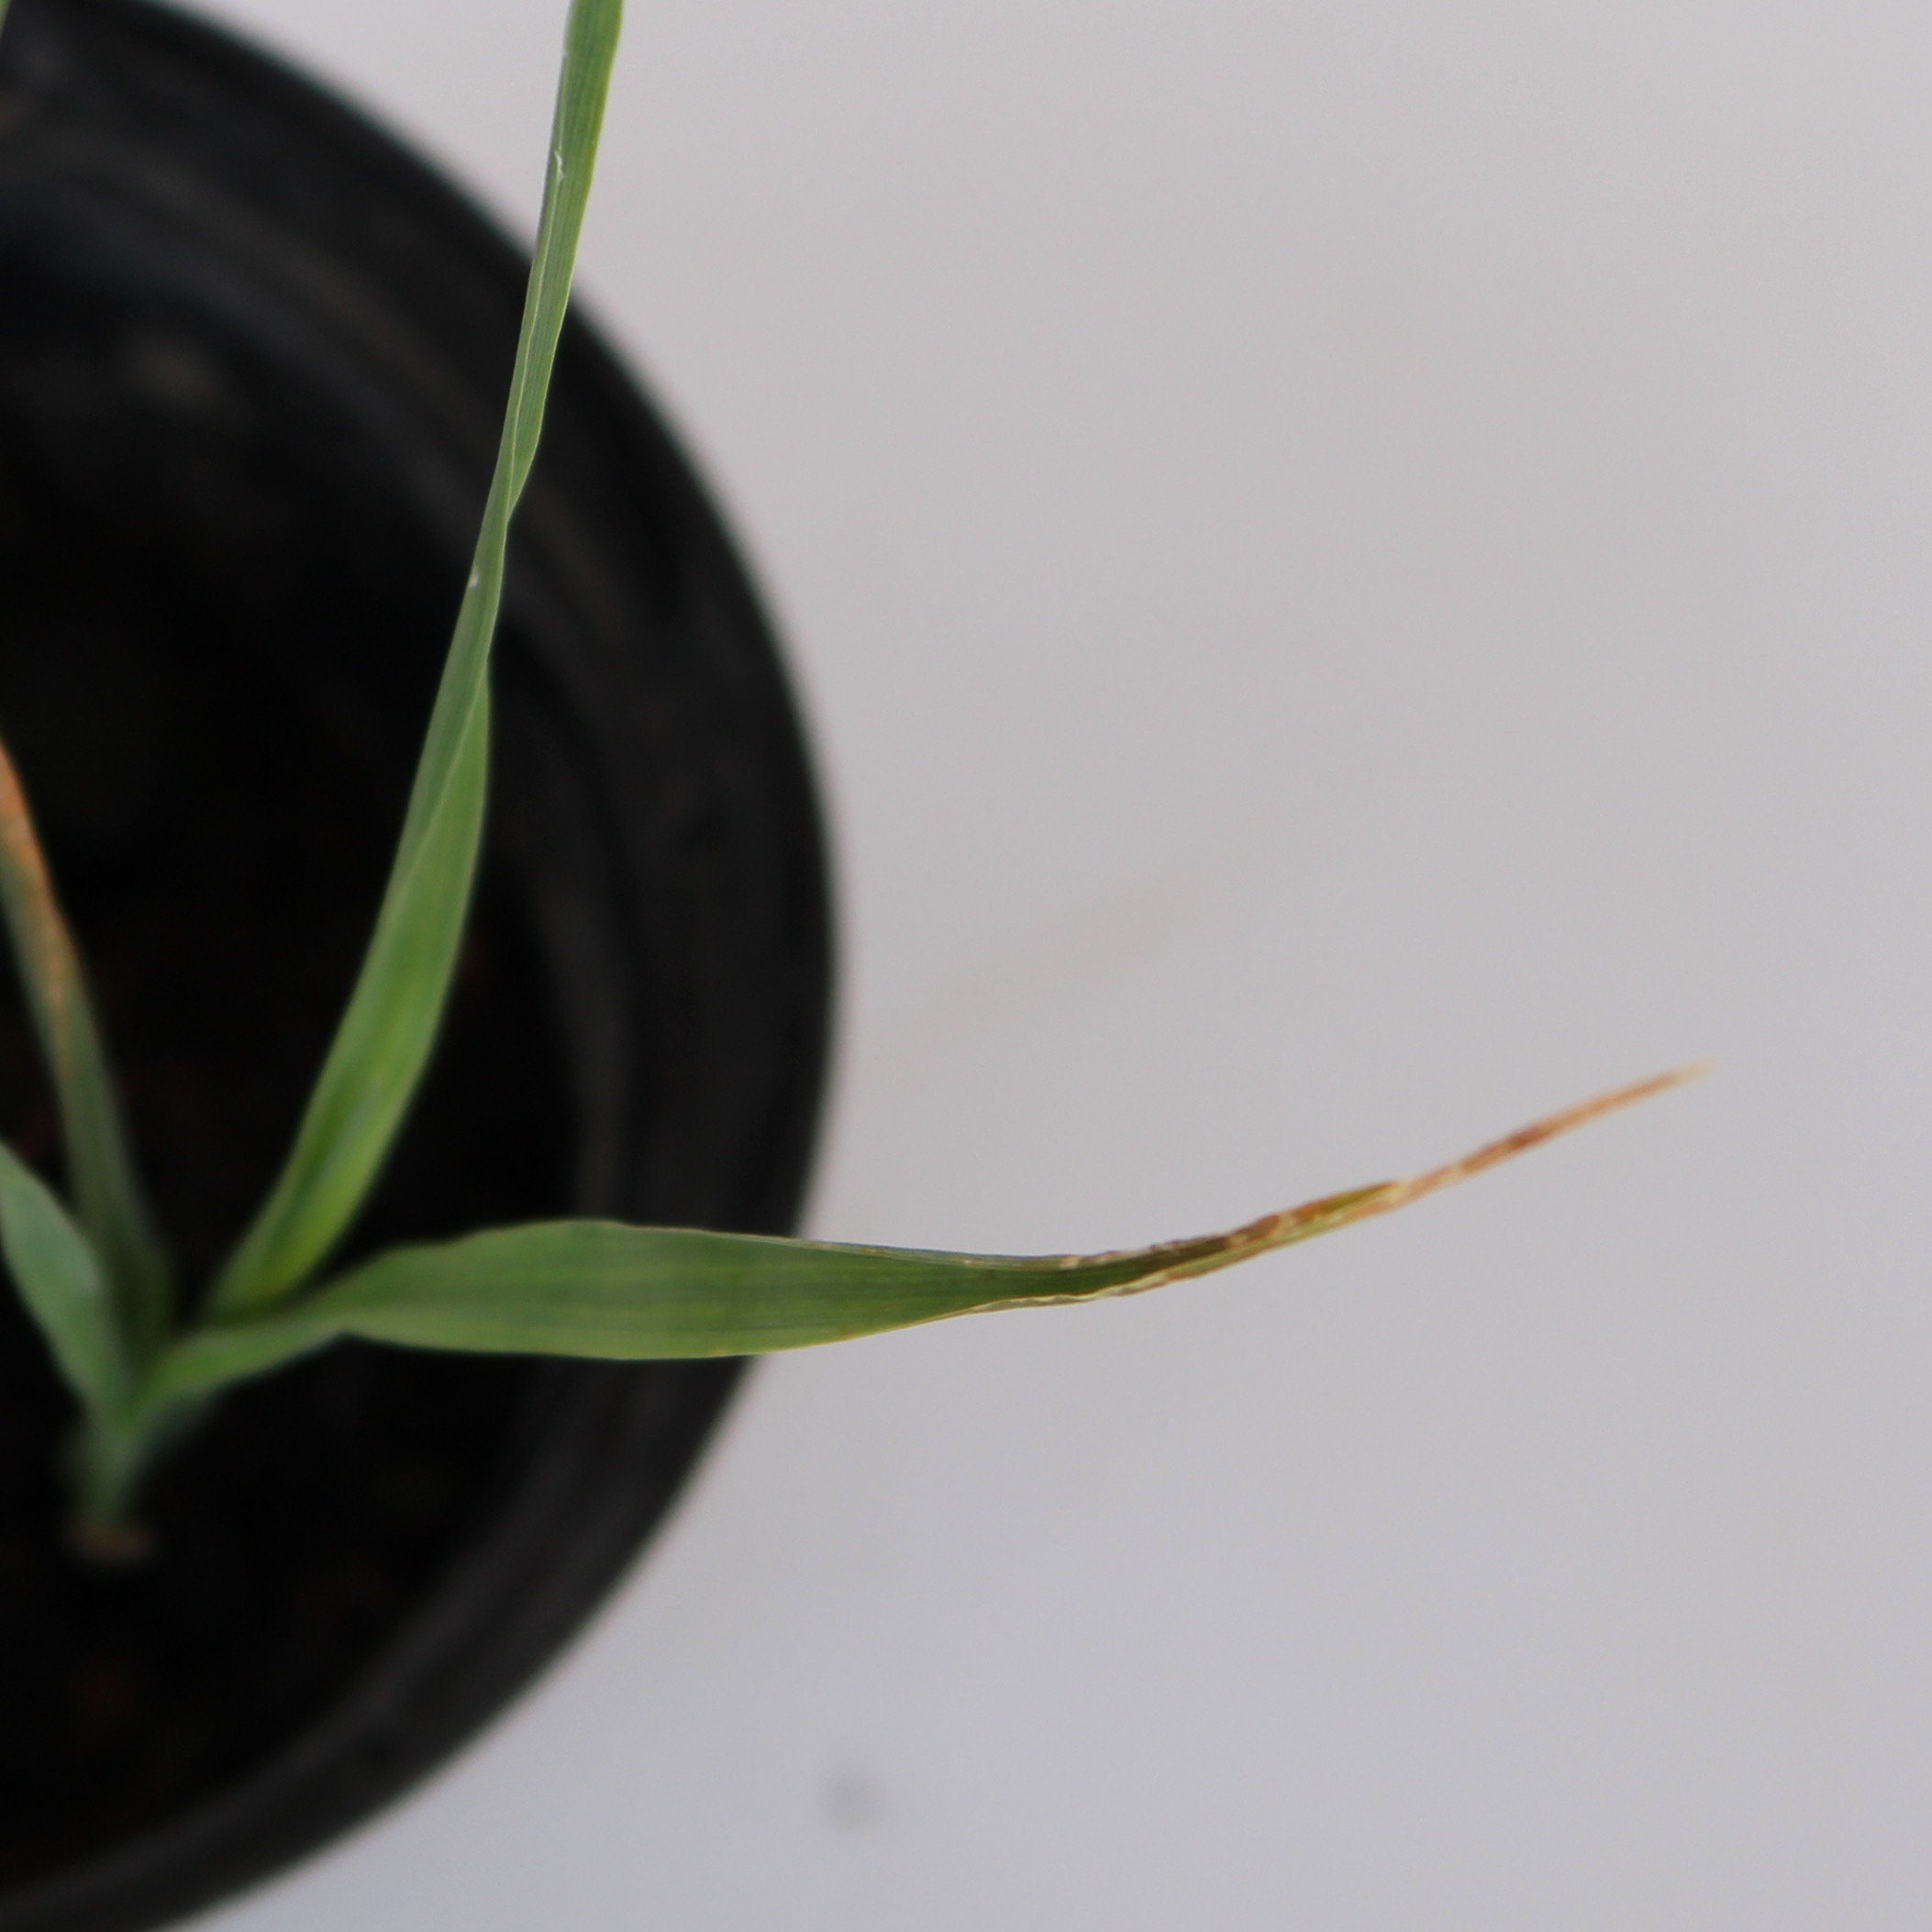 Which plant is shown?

Avena sterilis
